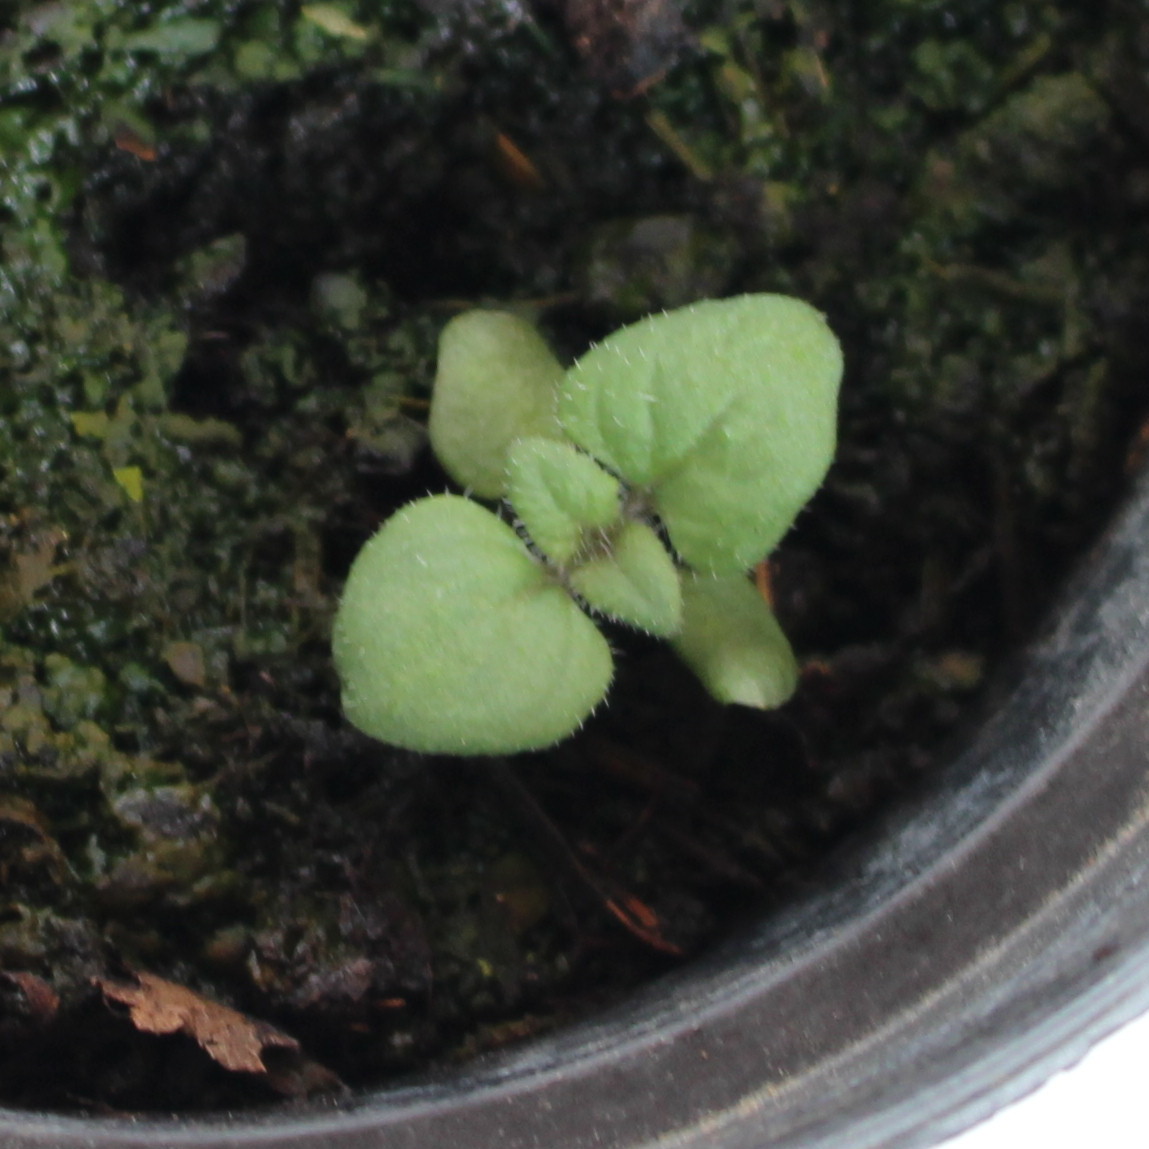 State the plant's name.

Veronica persica
